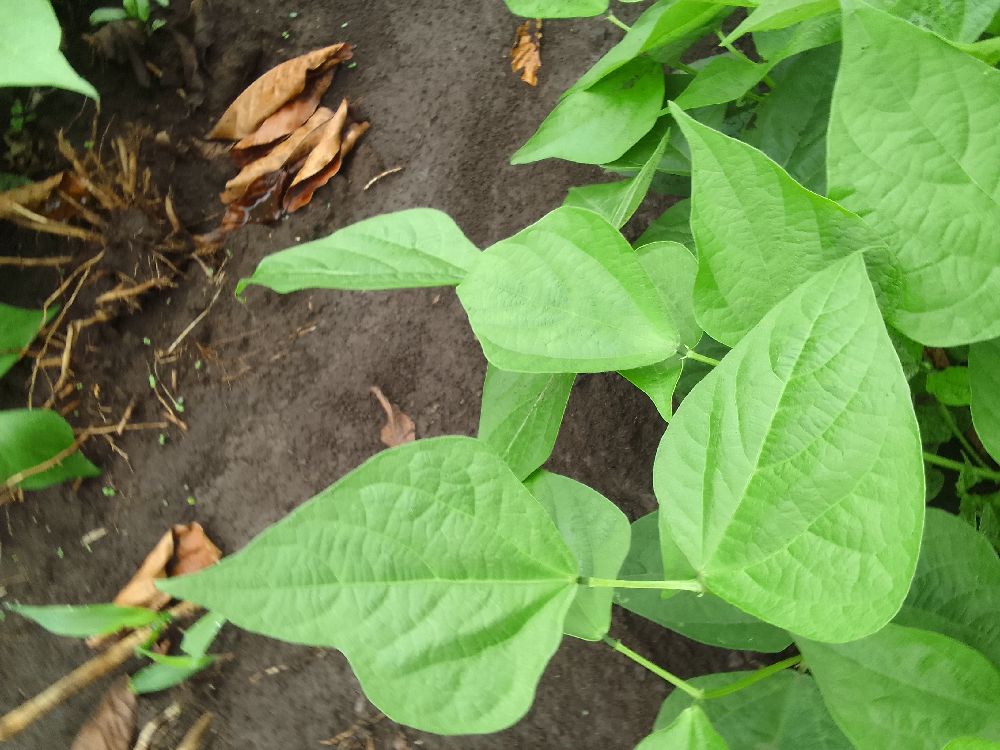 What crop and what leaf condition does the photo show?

common bean, healthy
